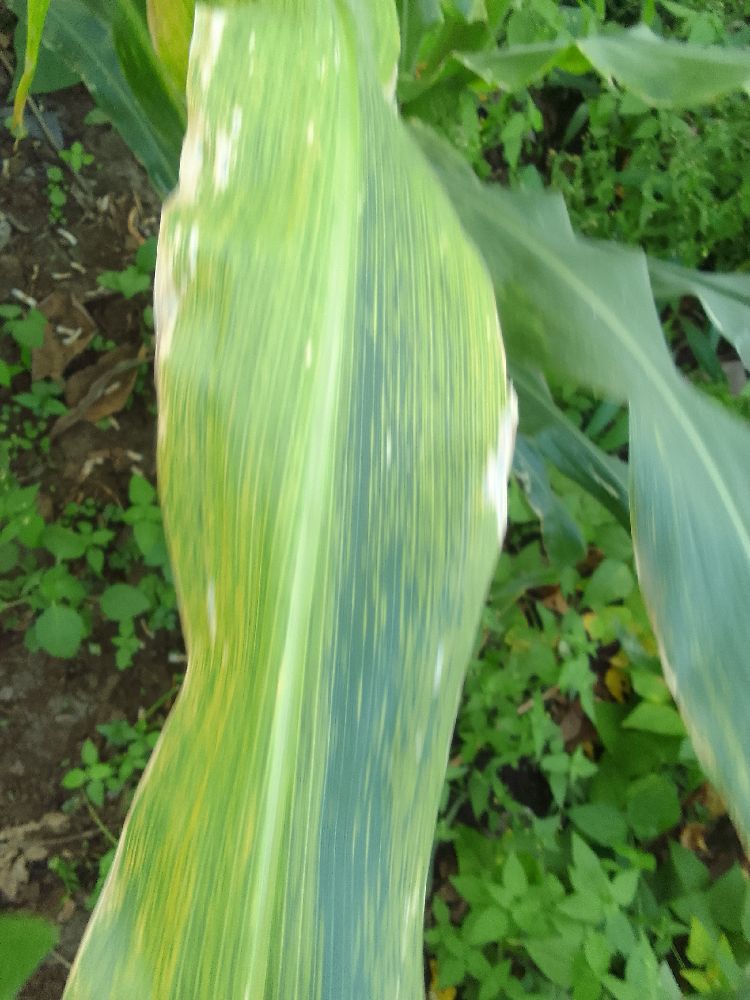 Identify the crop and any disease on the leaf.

maize, maize lethal necrosis
